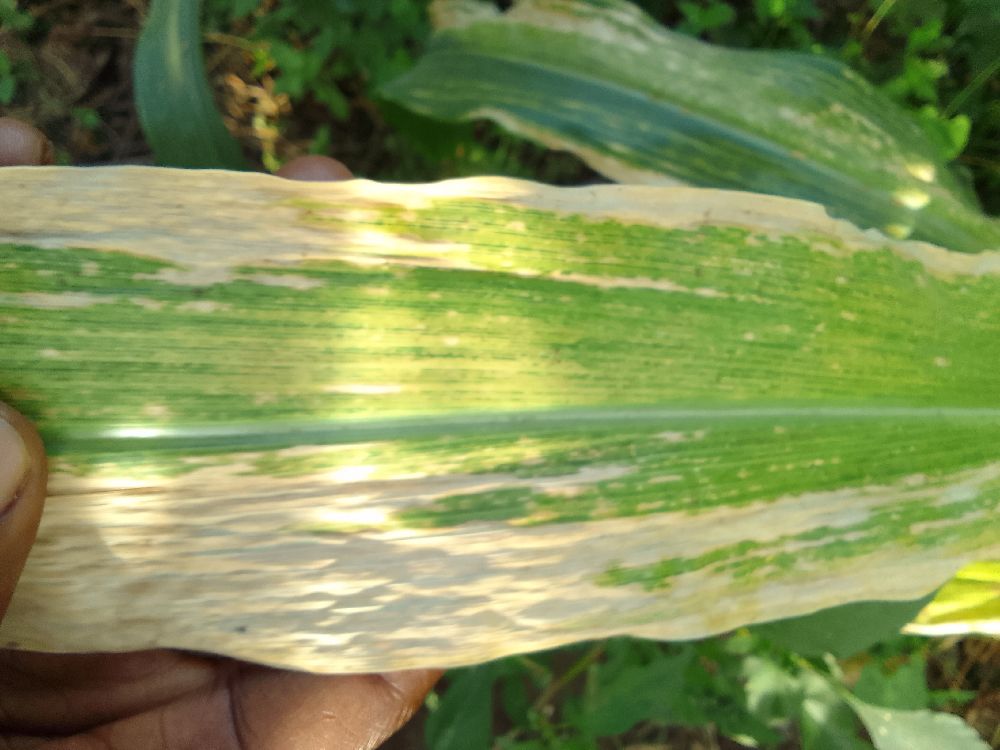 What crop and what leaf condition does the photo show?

maize, maize lethal necrosis
